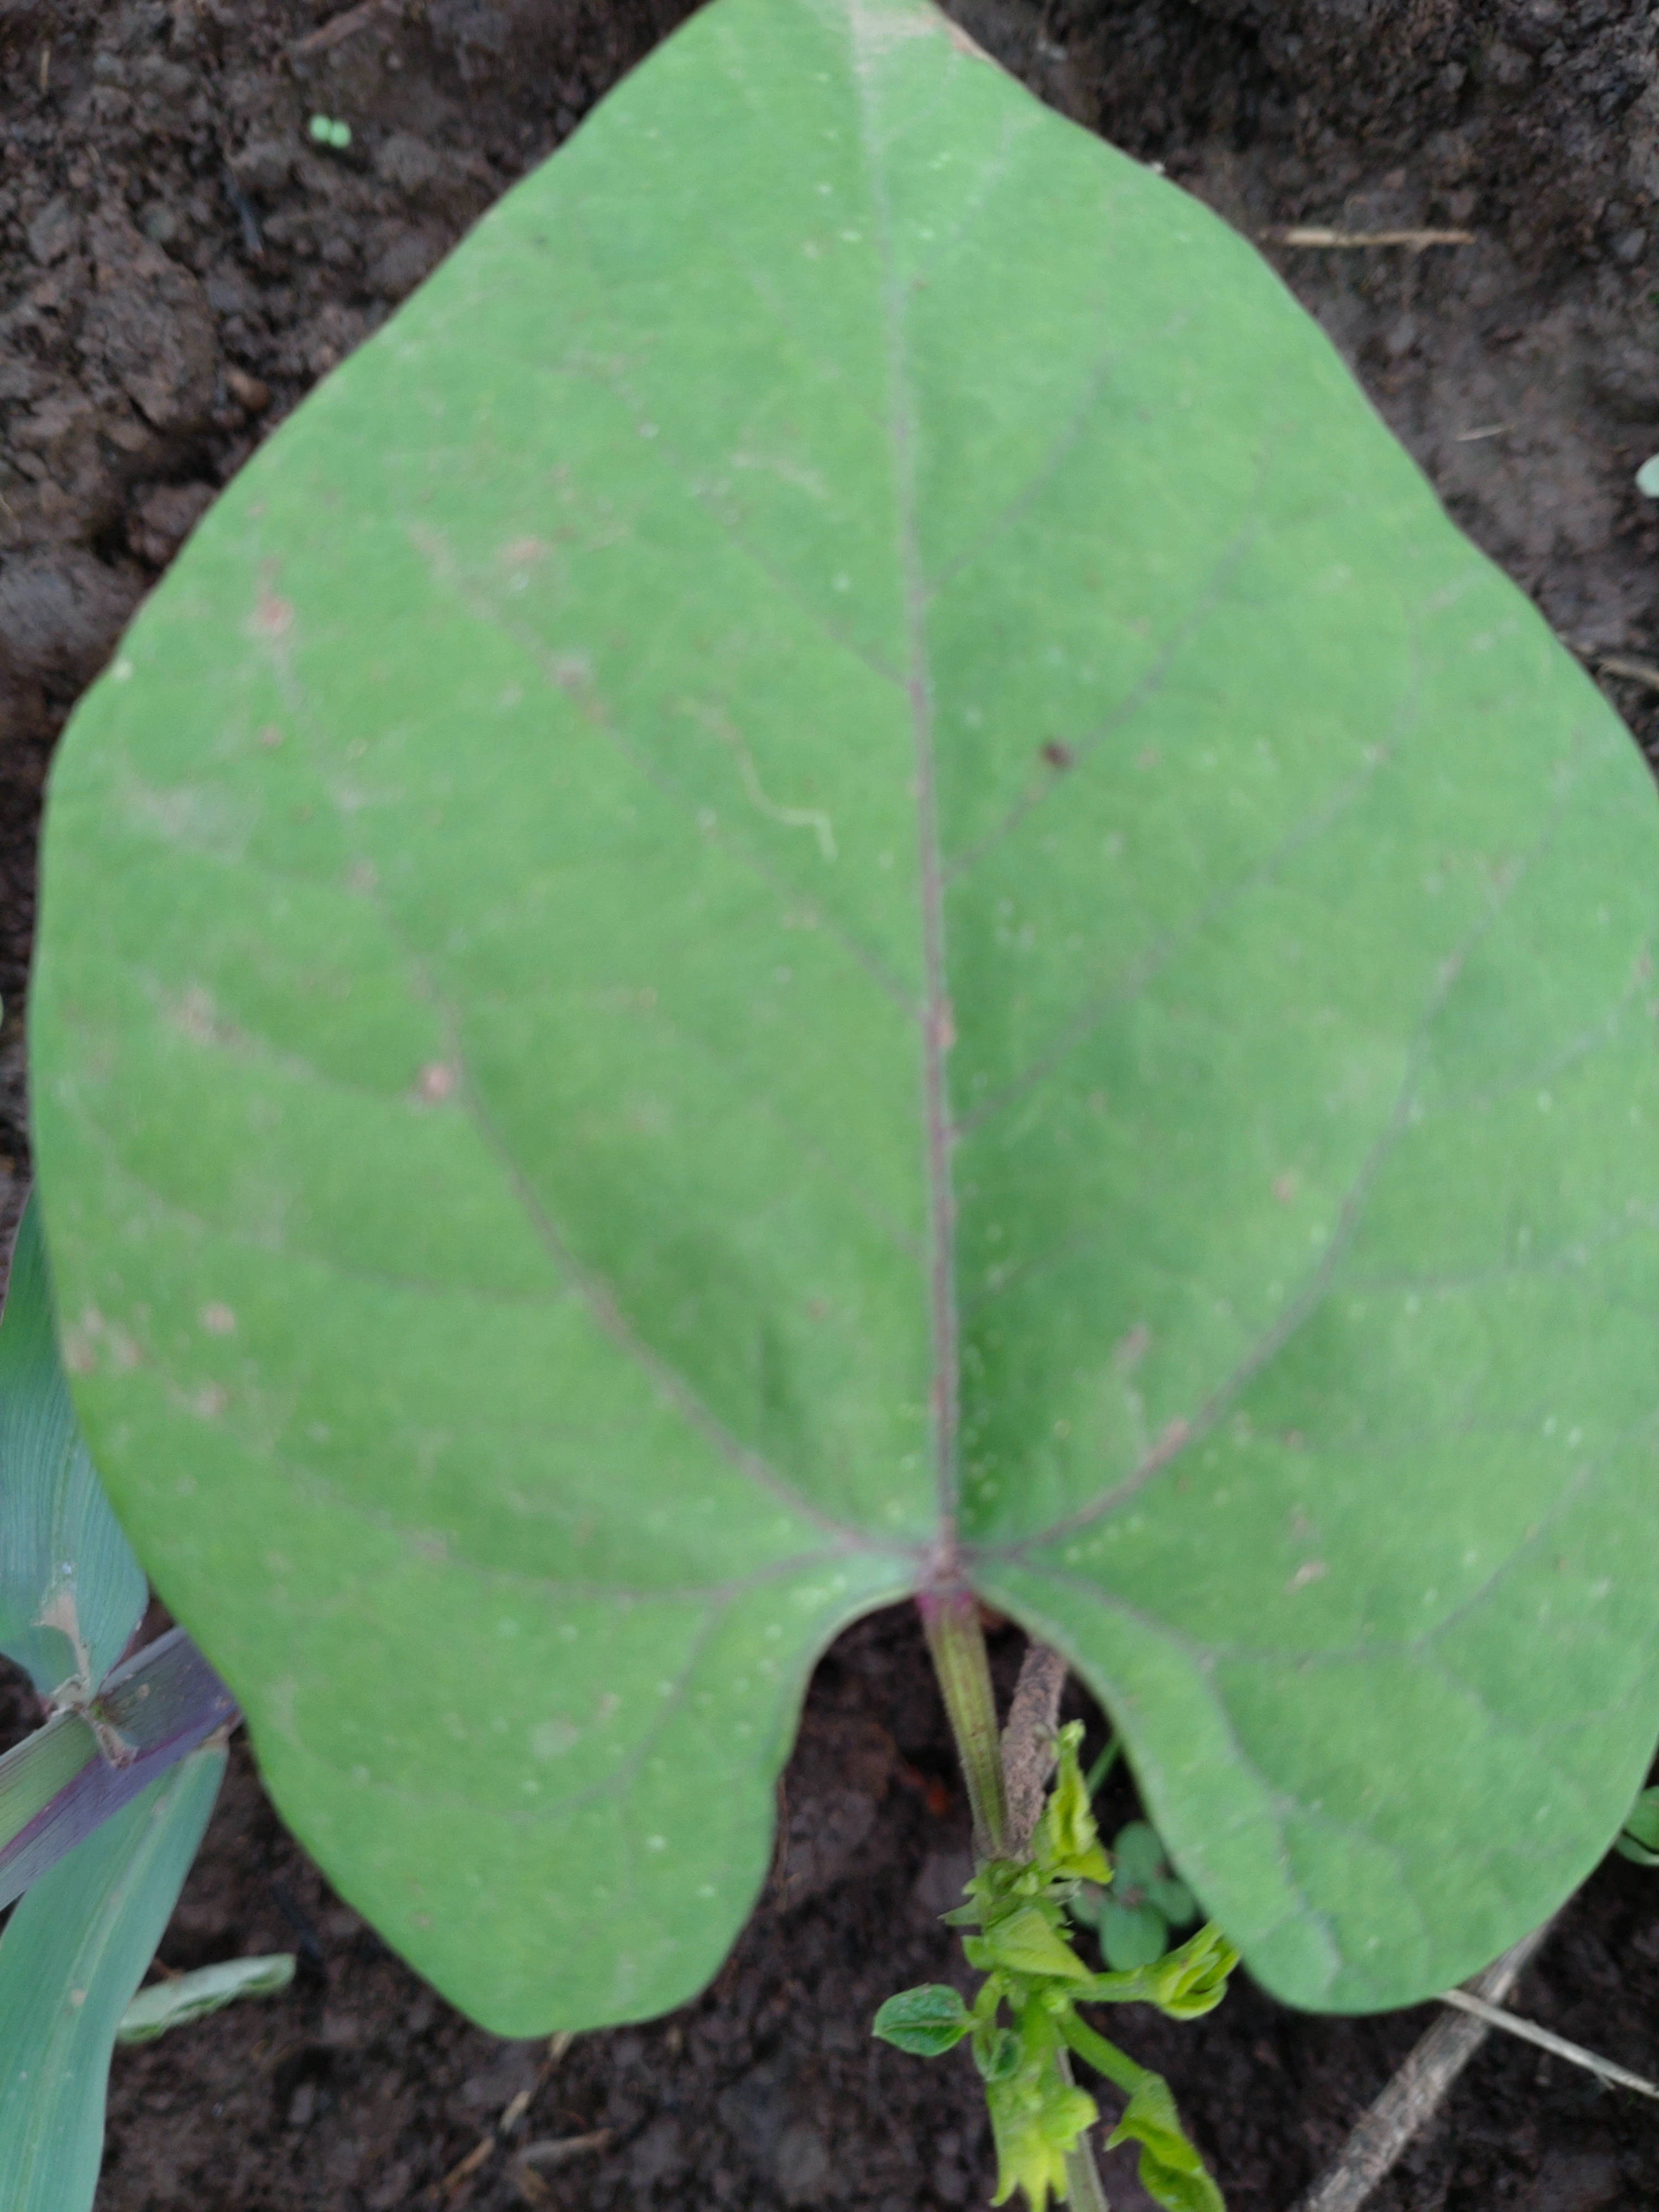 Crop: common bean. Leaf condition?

healthy
